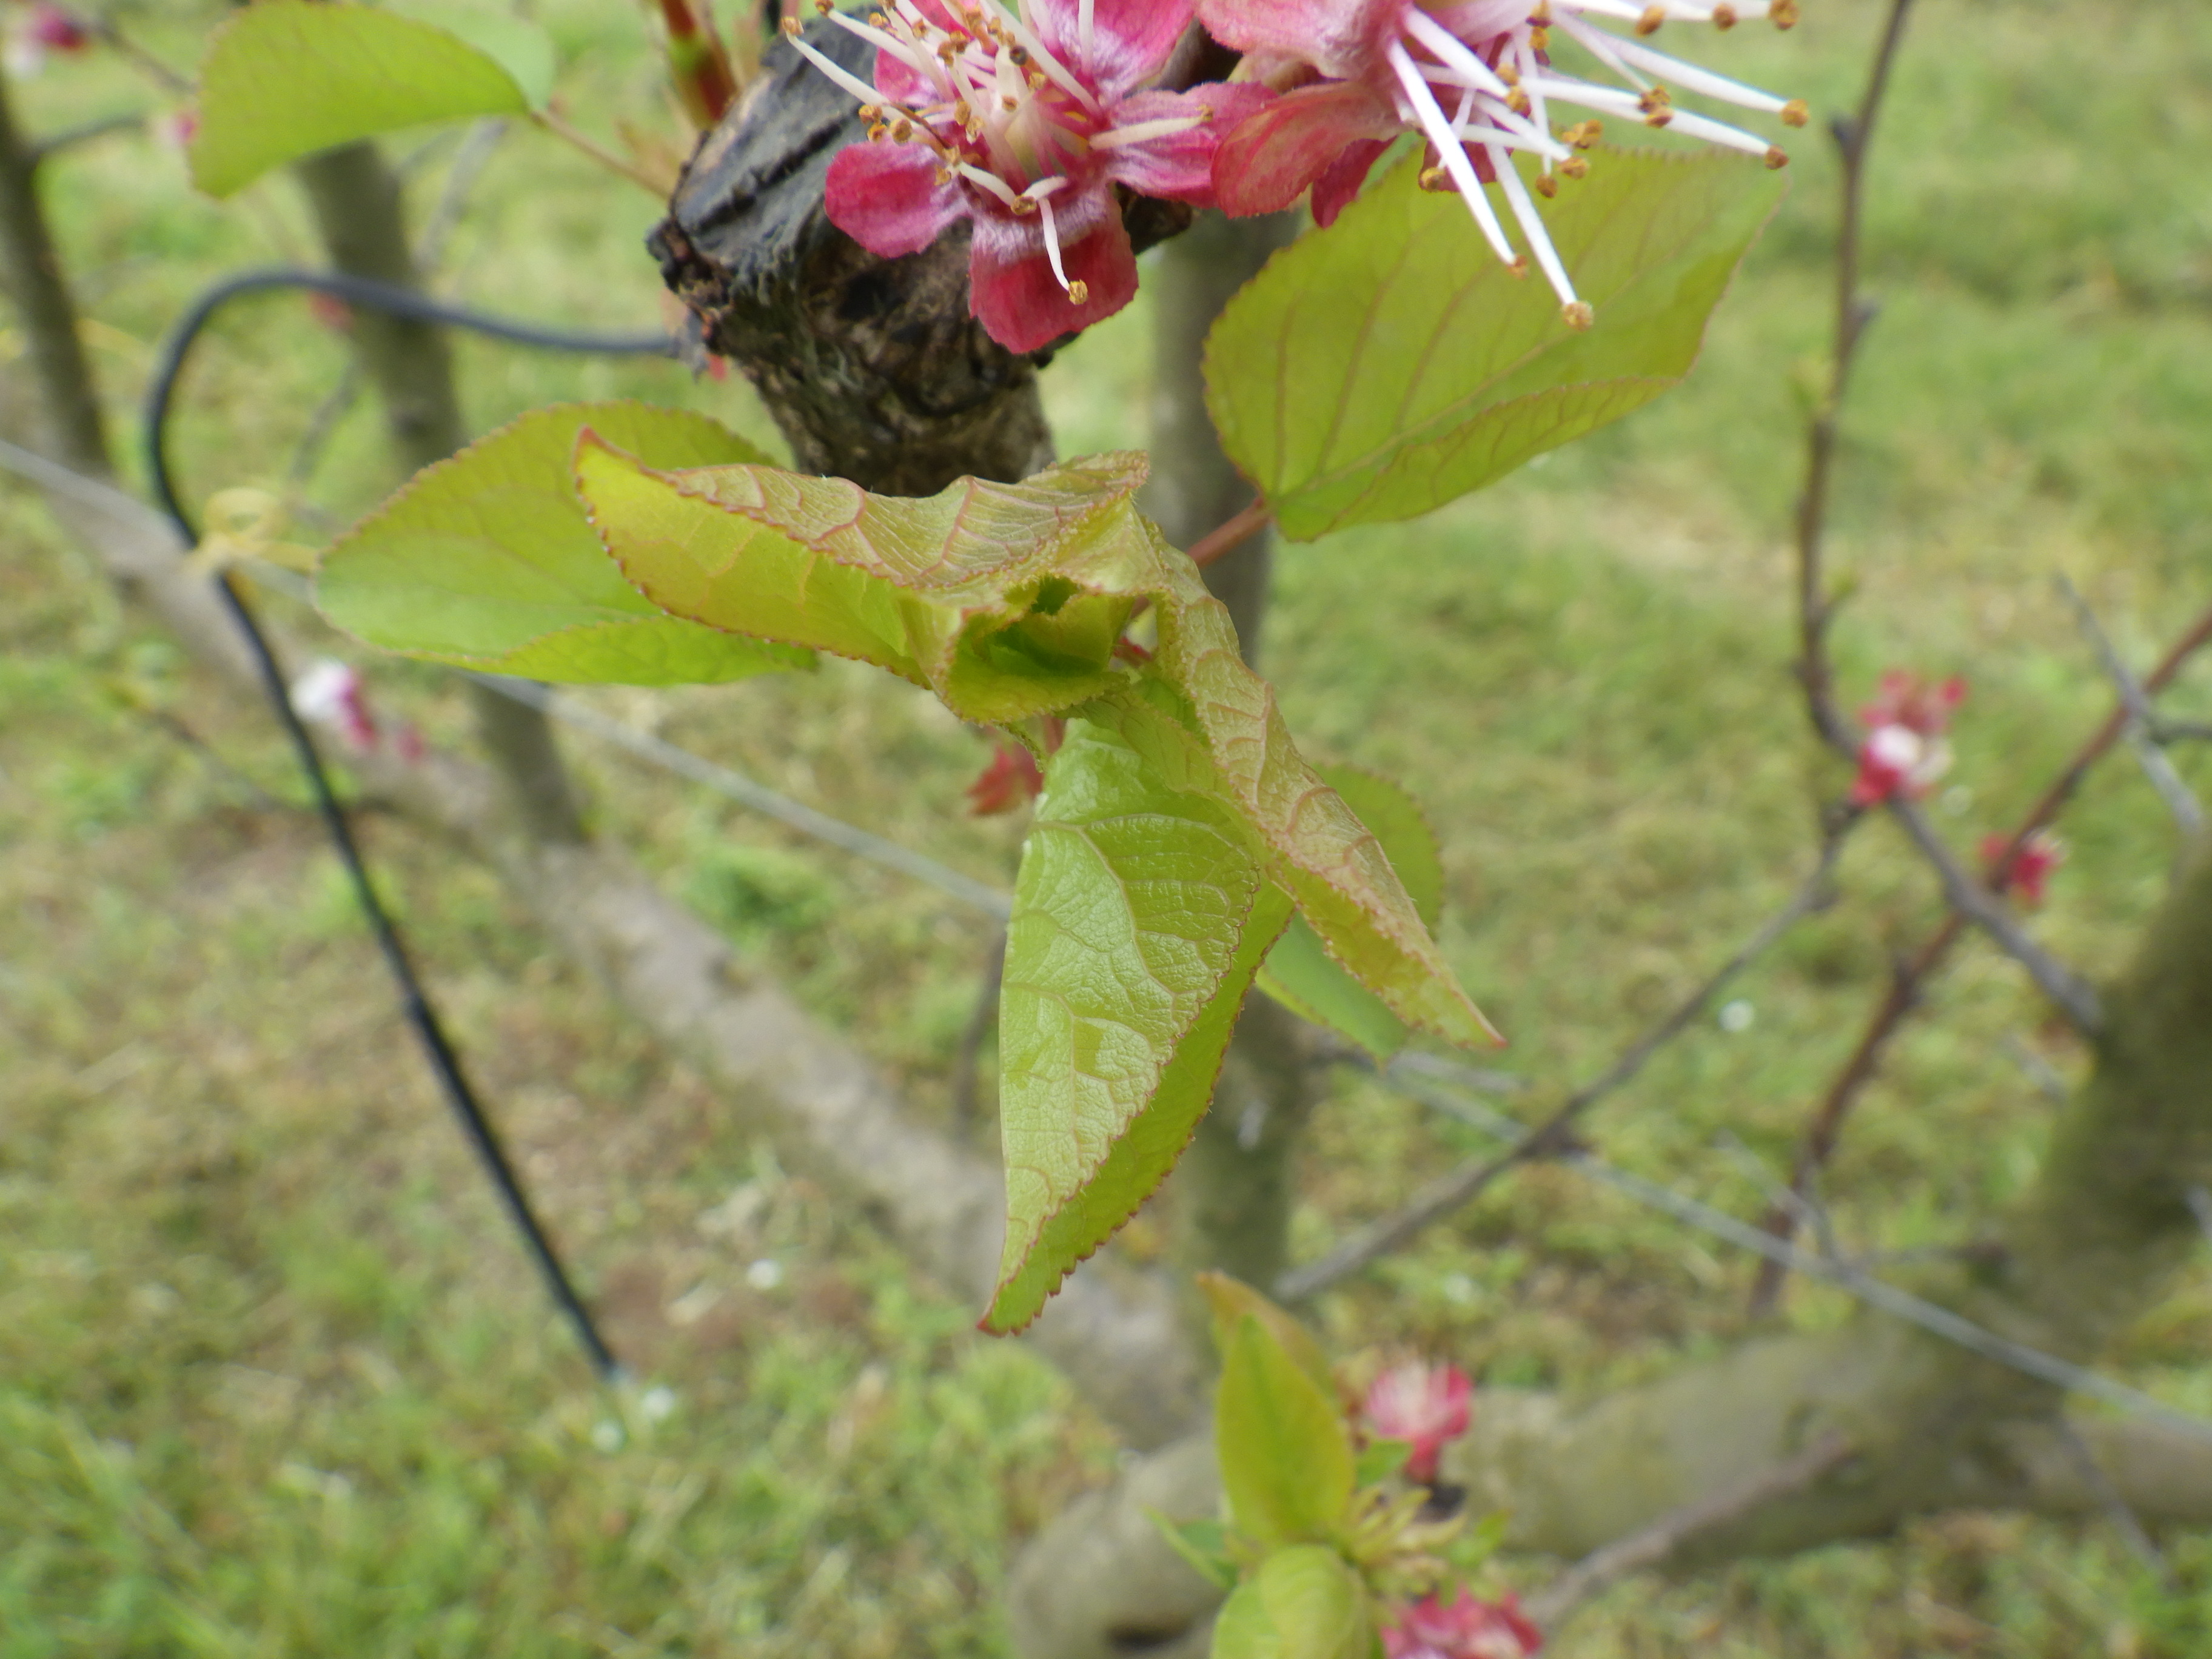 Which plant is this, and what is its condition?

apricot, healthy
